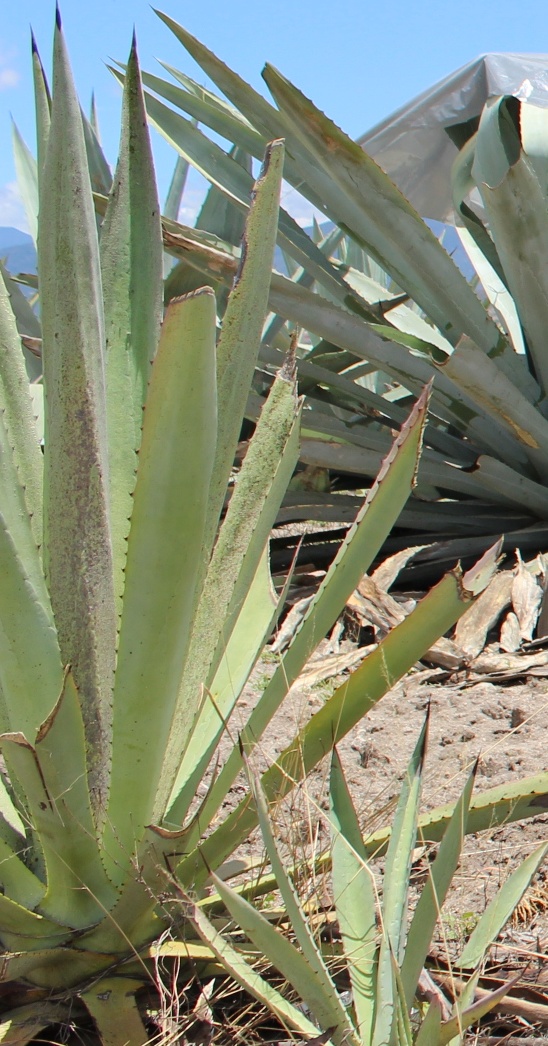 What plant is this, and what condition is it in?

agave, yellow
